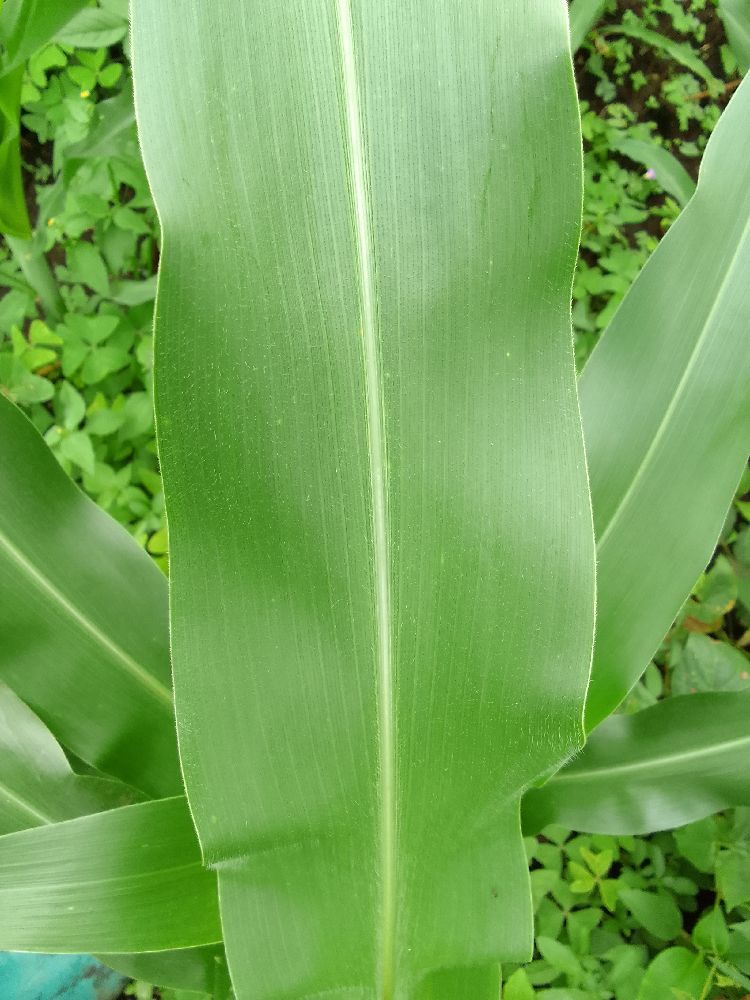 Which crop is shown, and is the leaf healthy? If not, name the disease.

maize, healthy
